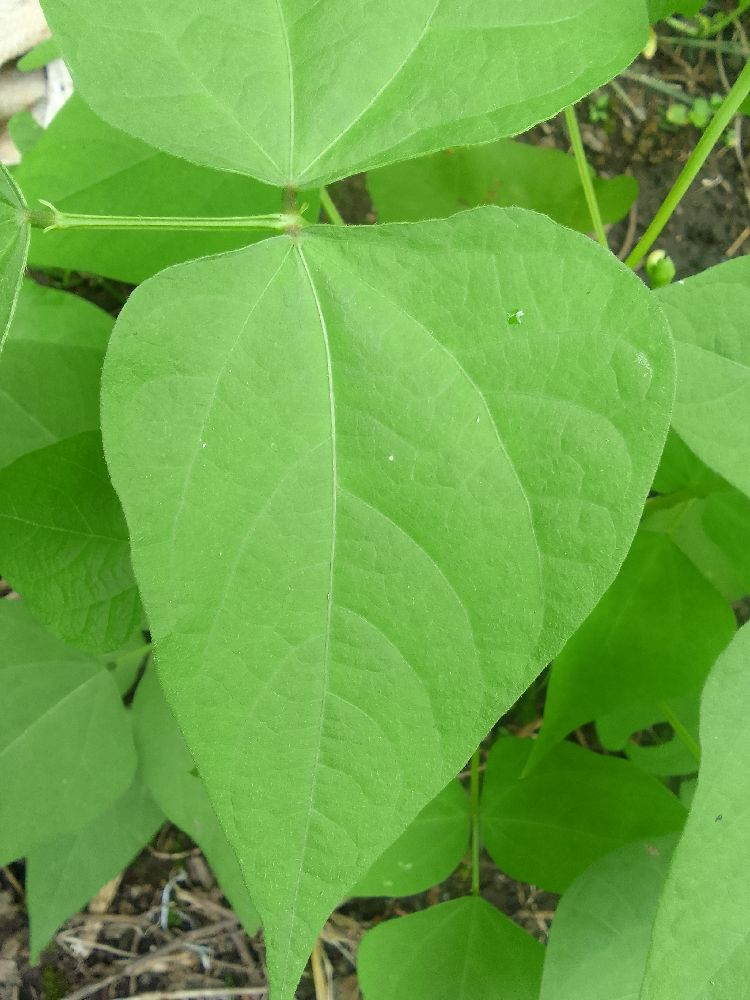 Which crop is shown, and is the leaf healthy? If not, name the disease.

common bean, healthy
